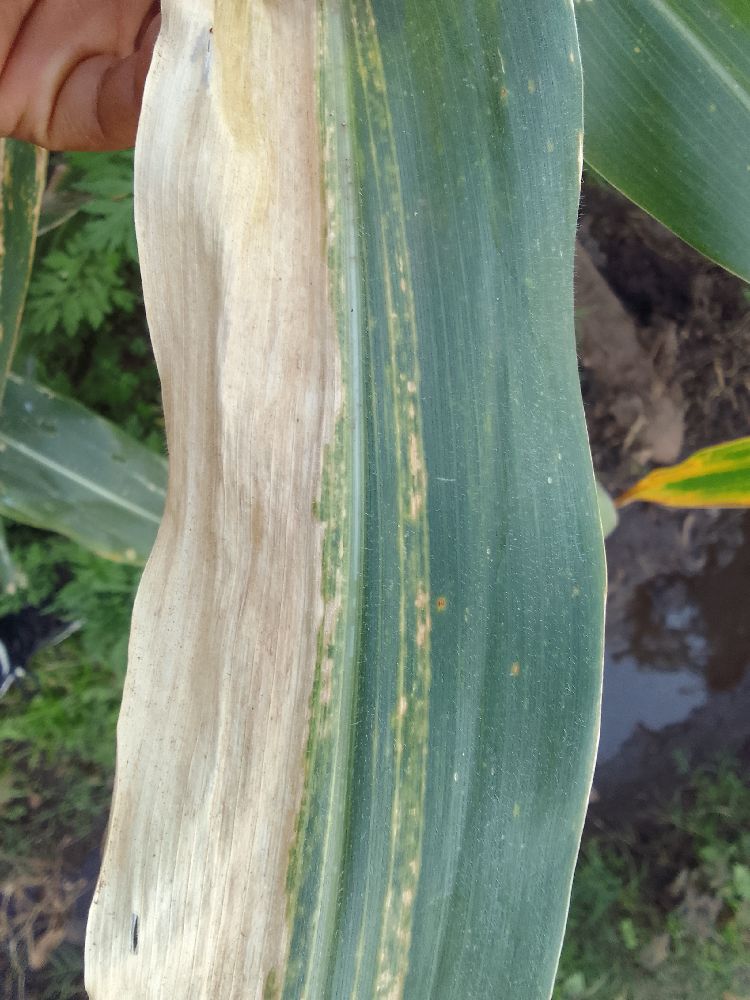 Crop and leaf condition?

maize, maize lethal necrosis
